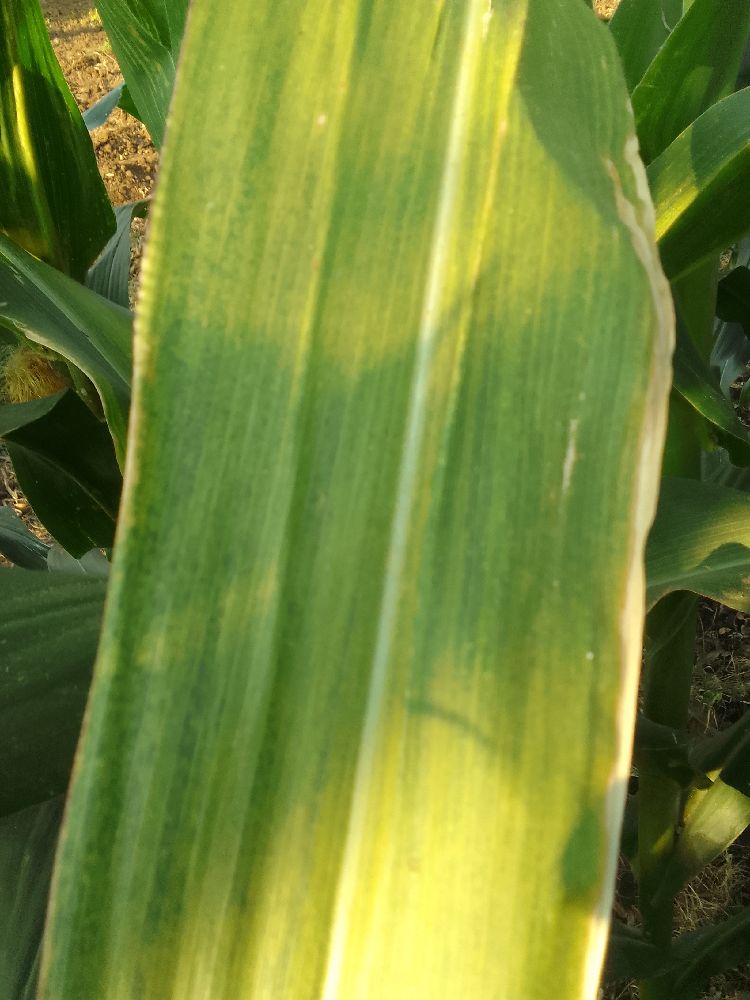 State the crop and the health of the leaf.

maize, maize lethal necrosis
